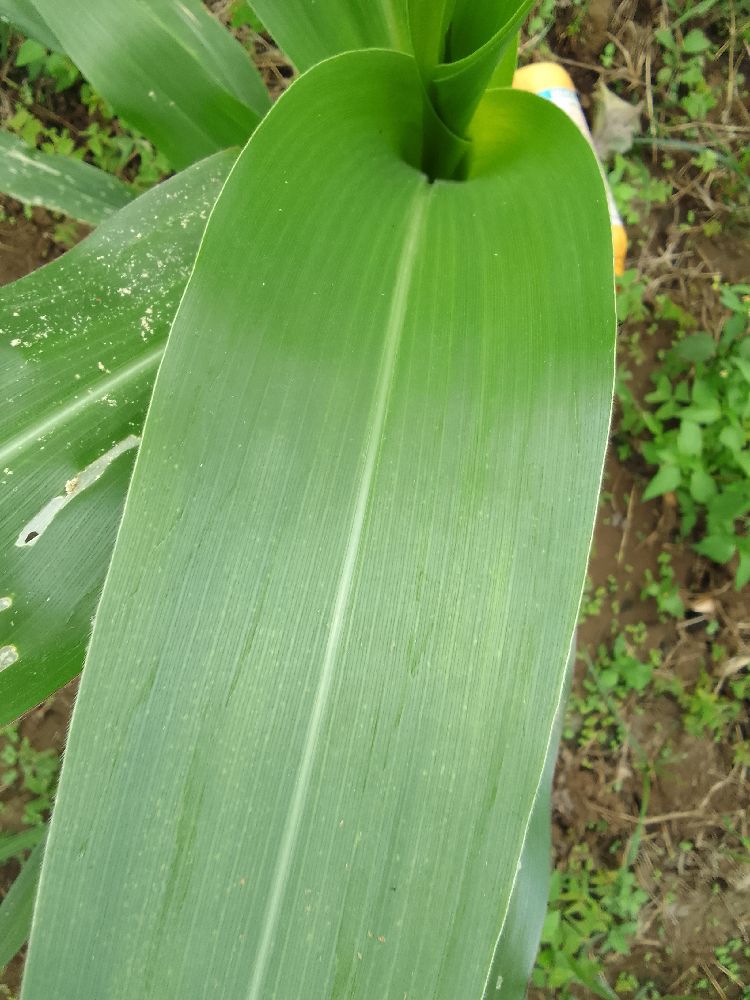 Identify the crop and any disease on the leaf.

maize, healthy
